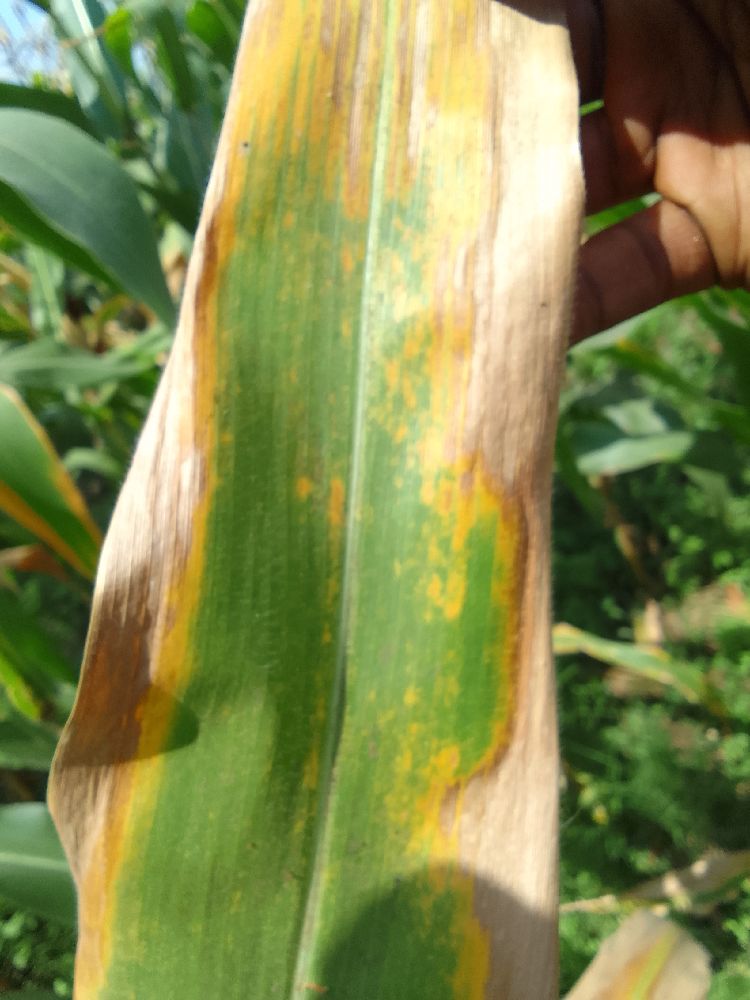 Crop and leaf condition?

maize, maize lethal necrosis
